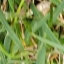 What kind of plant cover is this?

grass
